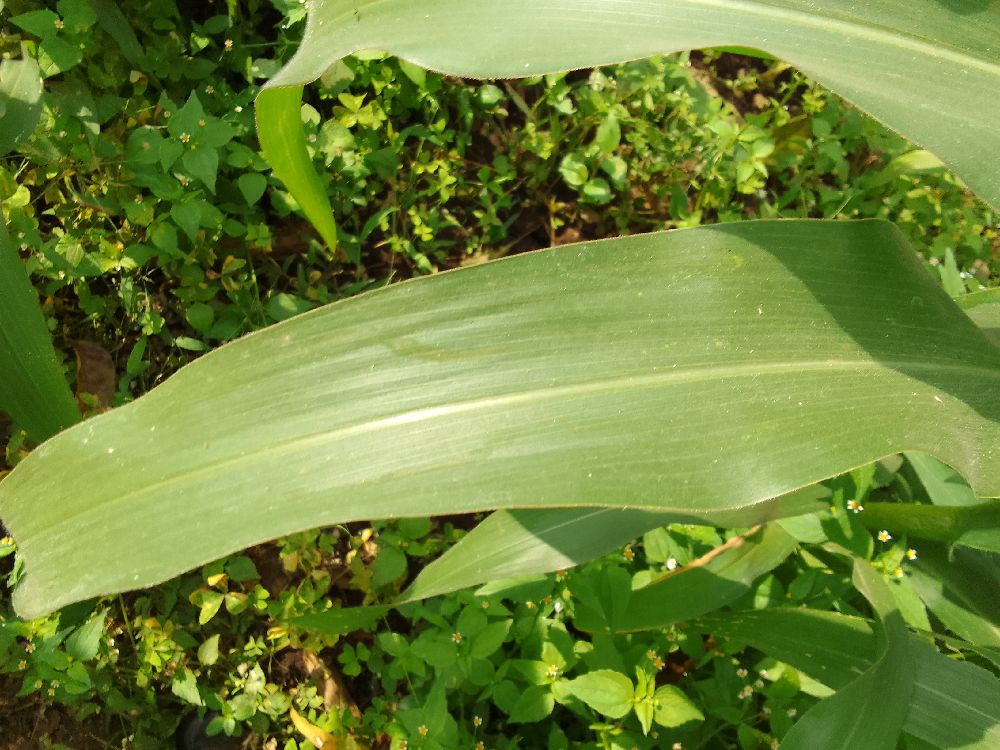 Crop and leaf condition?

maize, healthy
